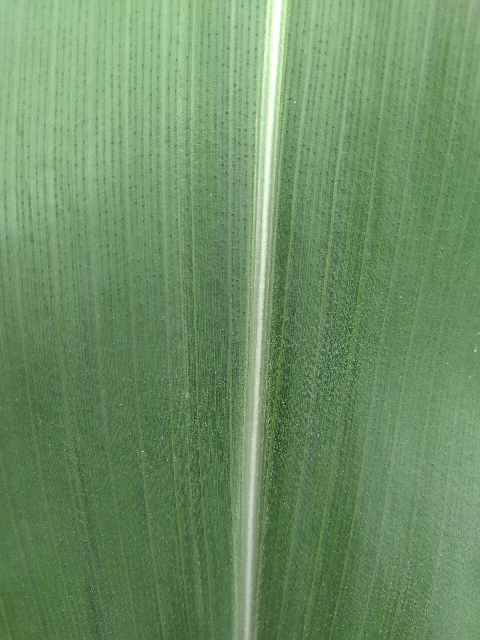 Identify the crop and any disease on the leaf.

maize, healthy
